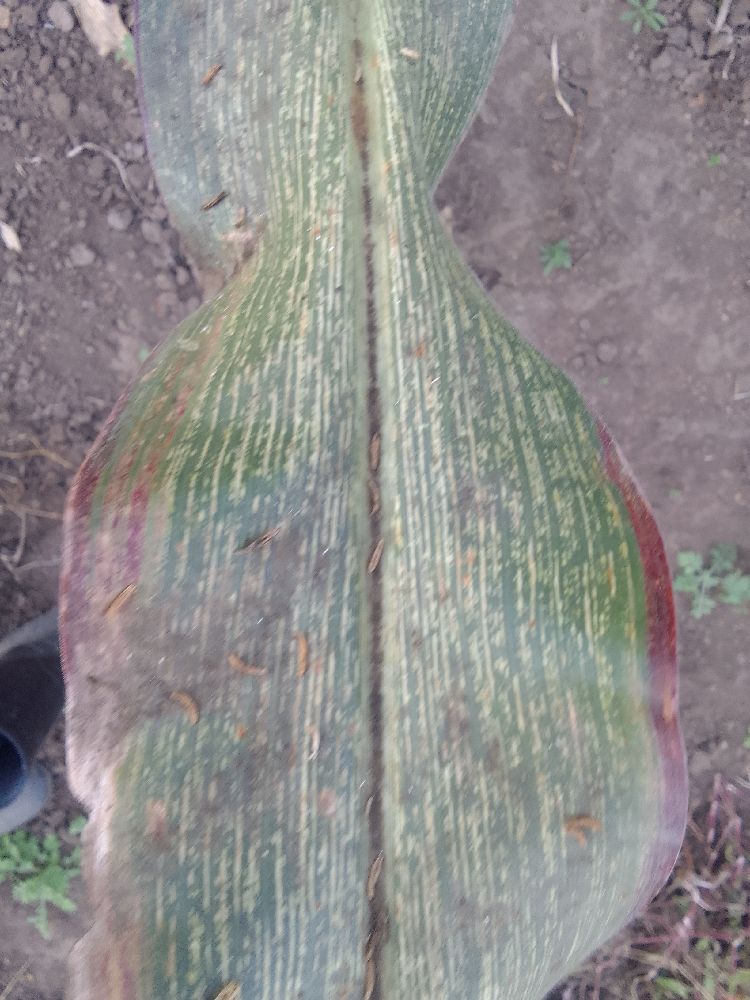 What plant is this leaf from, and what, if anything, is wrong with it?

maize, maize streak virus
